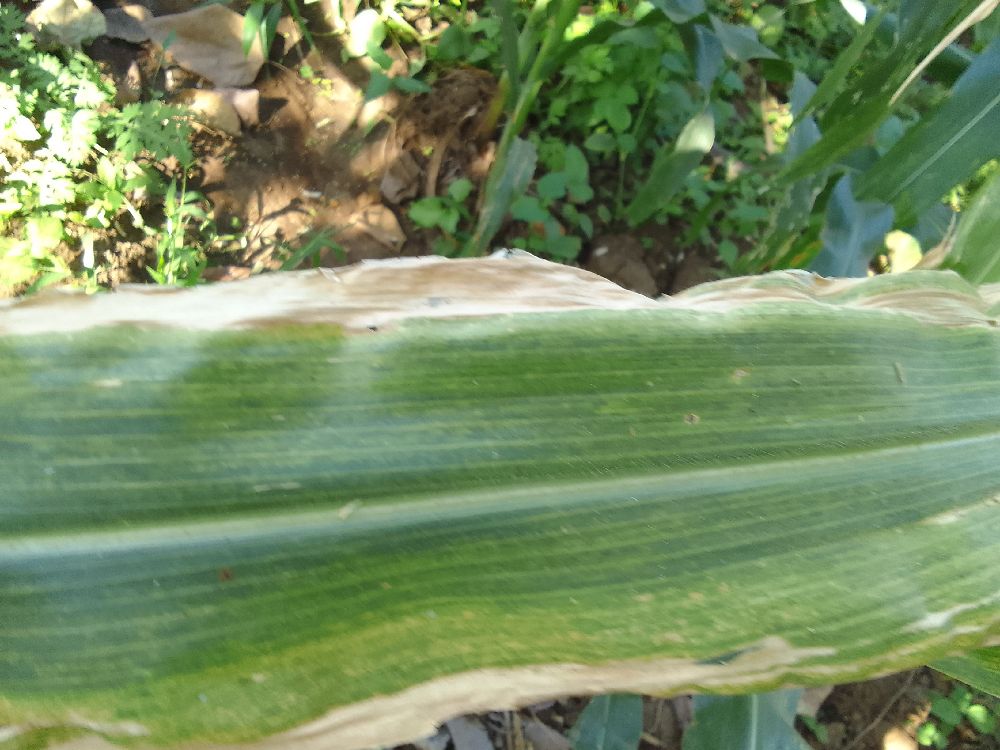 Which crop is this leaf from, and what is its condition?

maize, maize lethal necrosis
